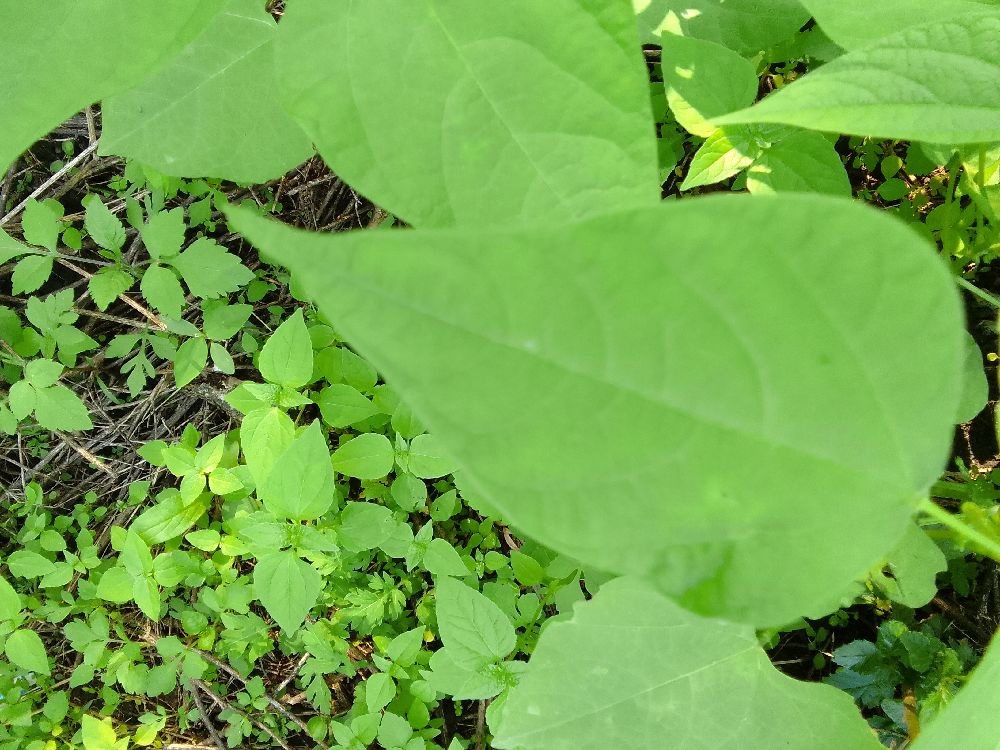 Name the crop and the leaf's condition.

common bean, healthy
